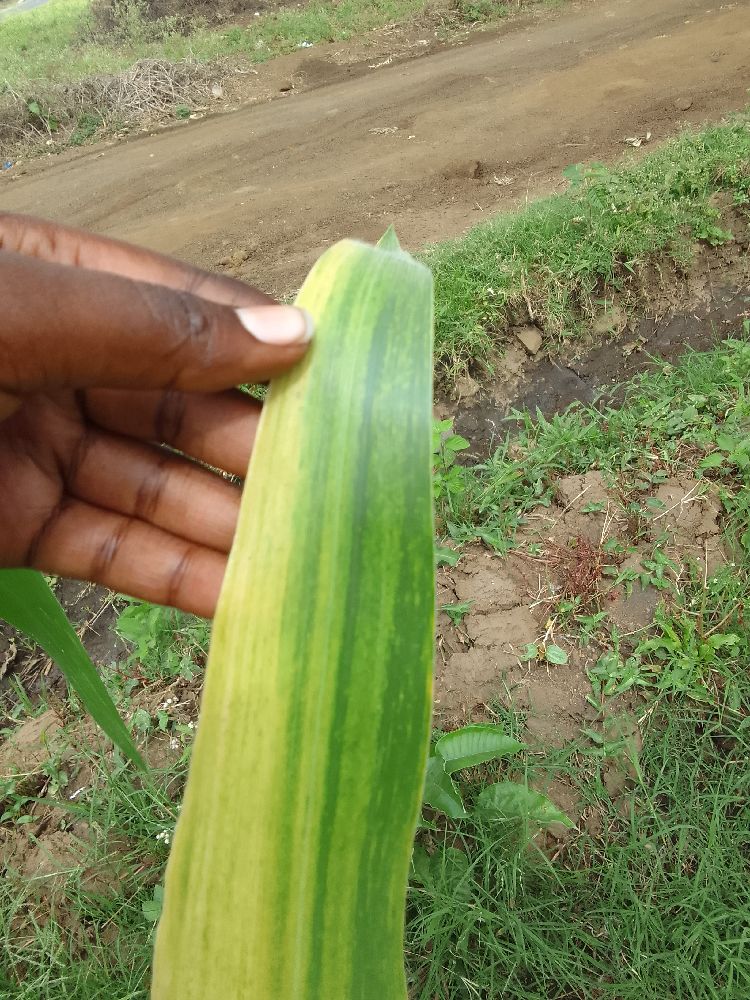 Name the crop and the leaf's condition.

maize, maize lethal necrosis
